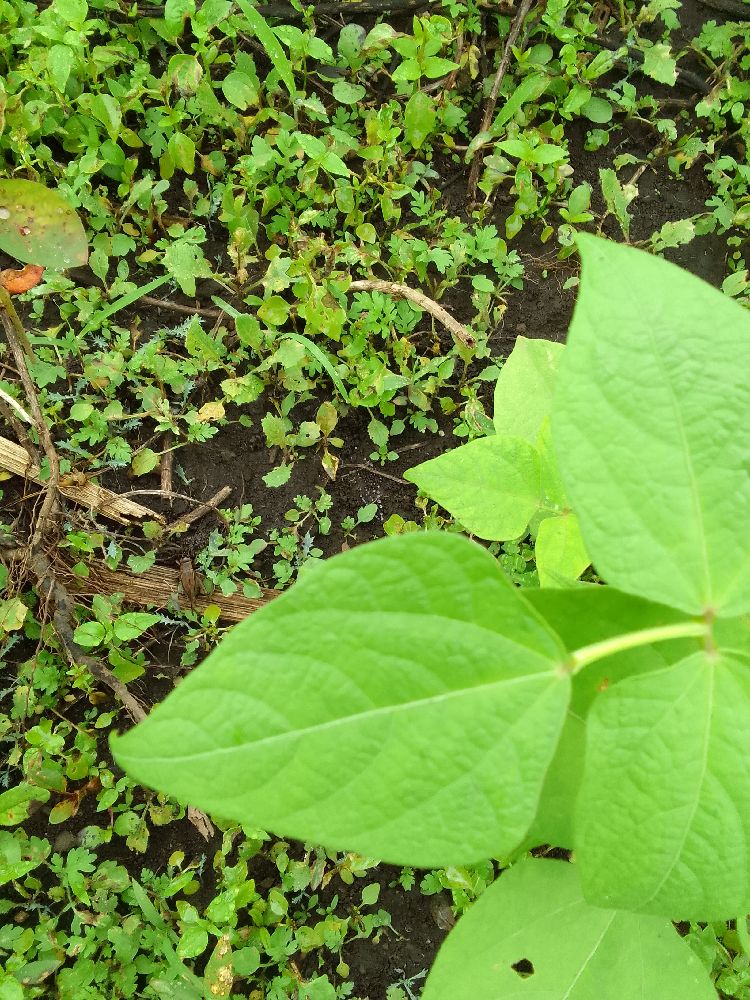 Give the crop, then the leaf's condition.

common bean, healthy
